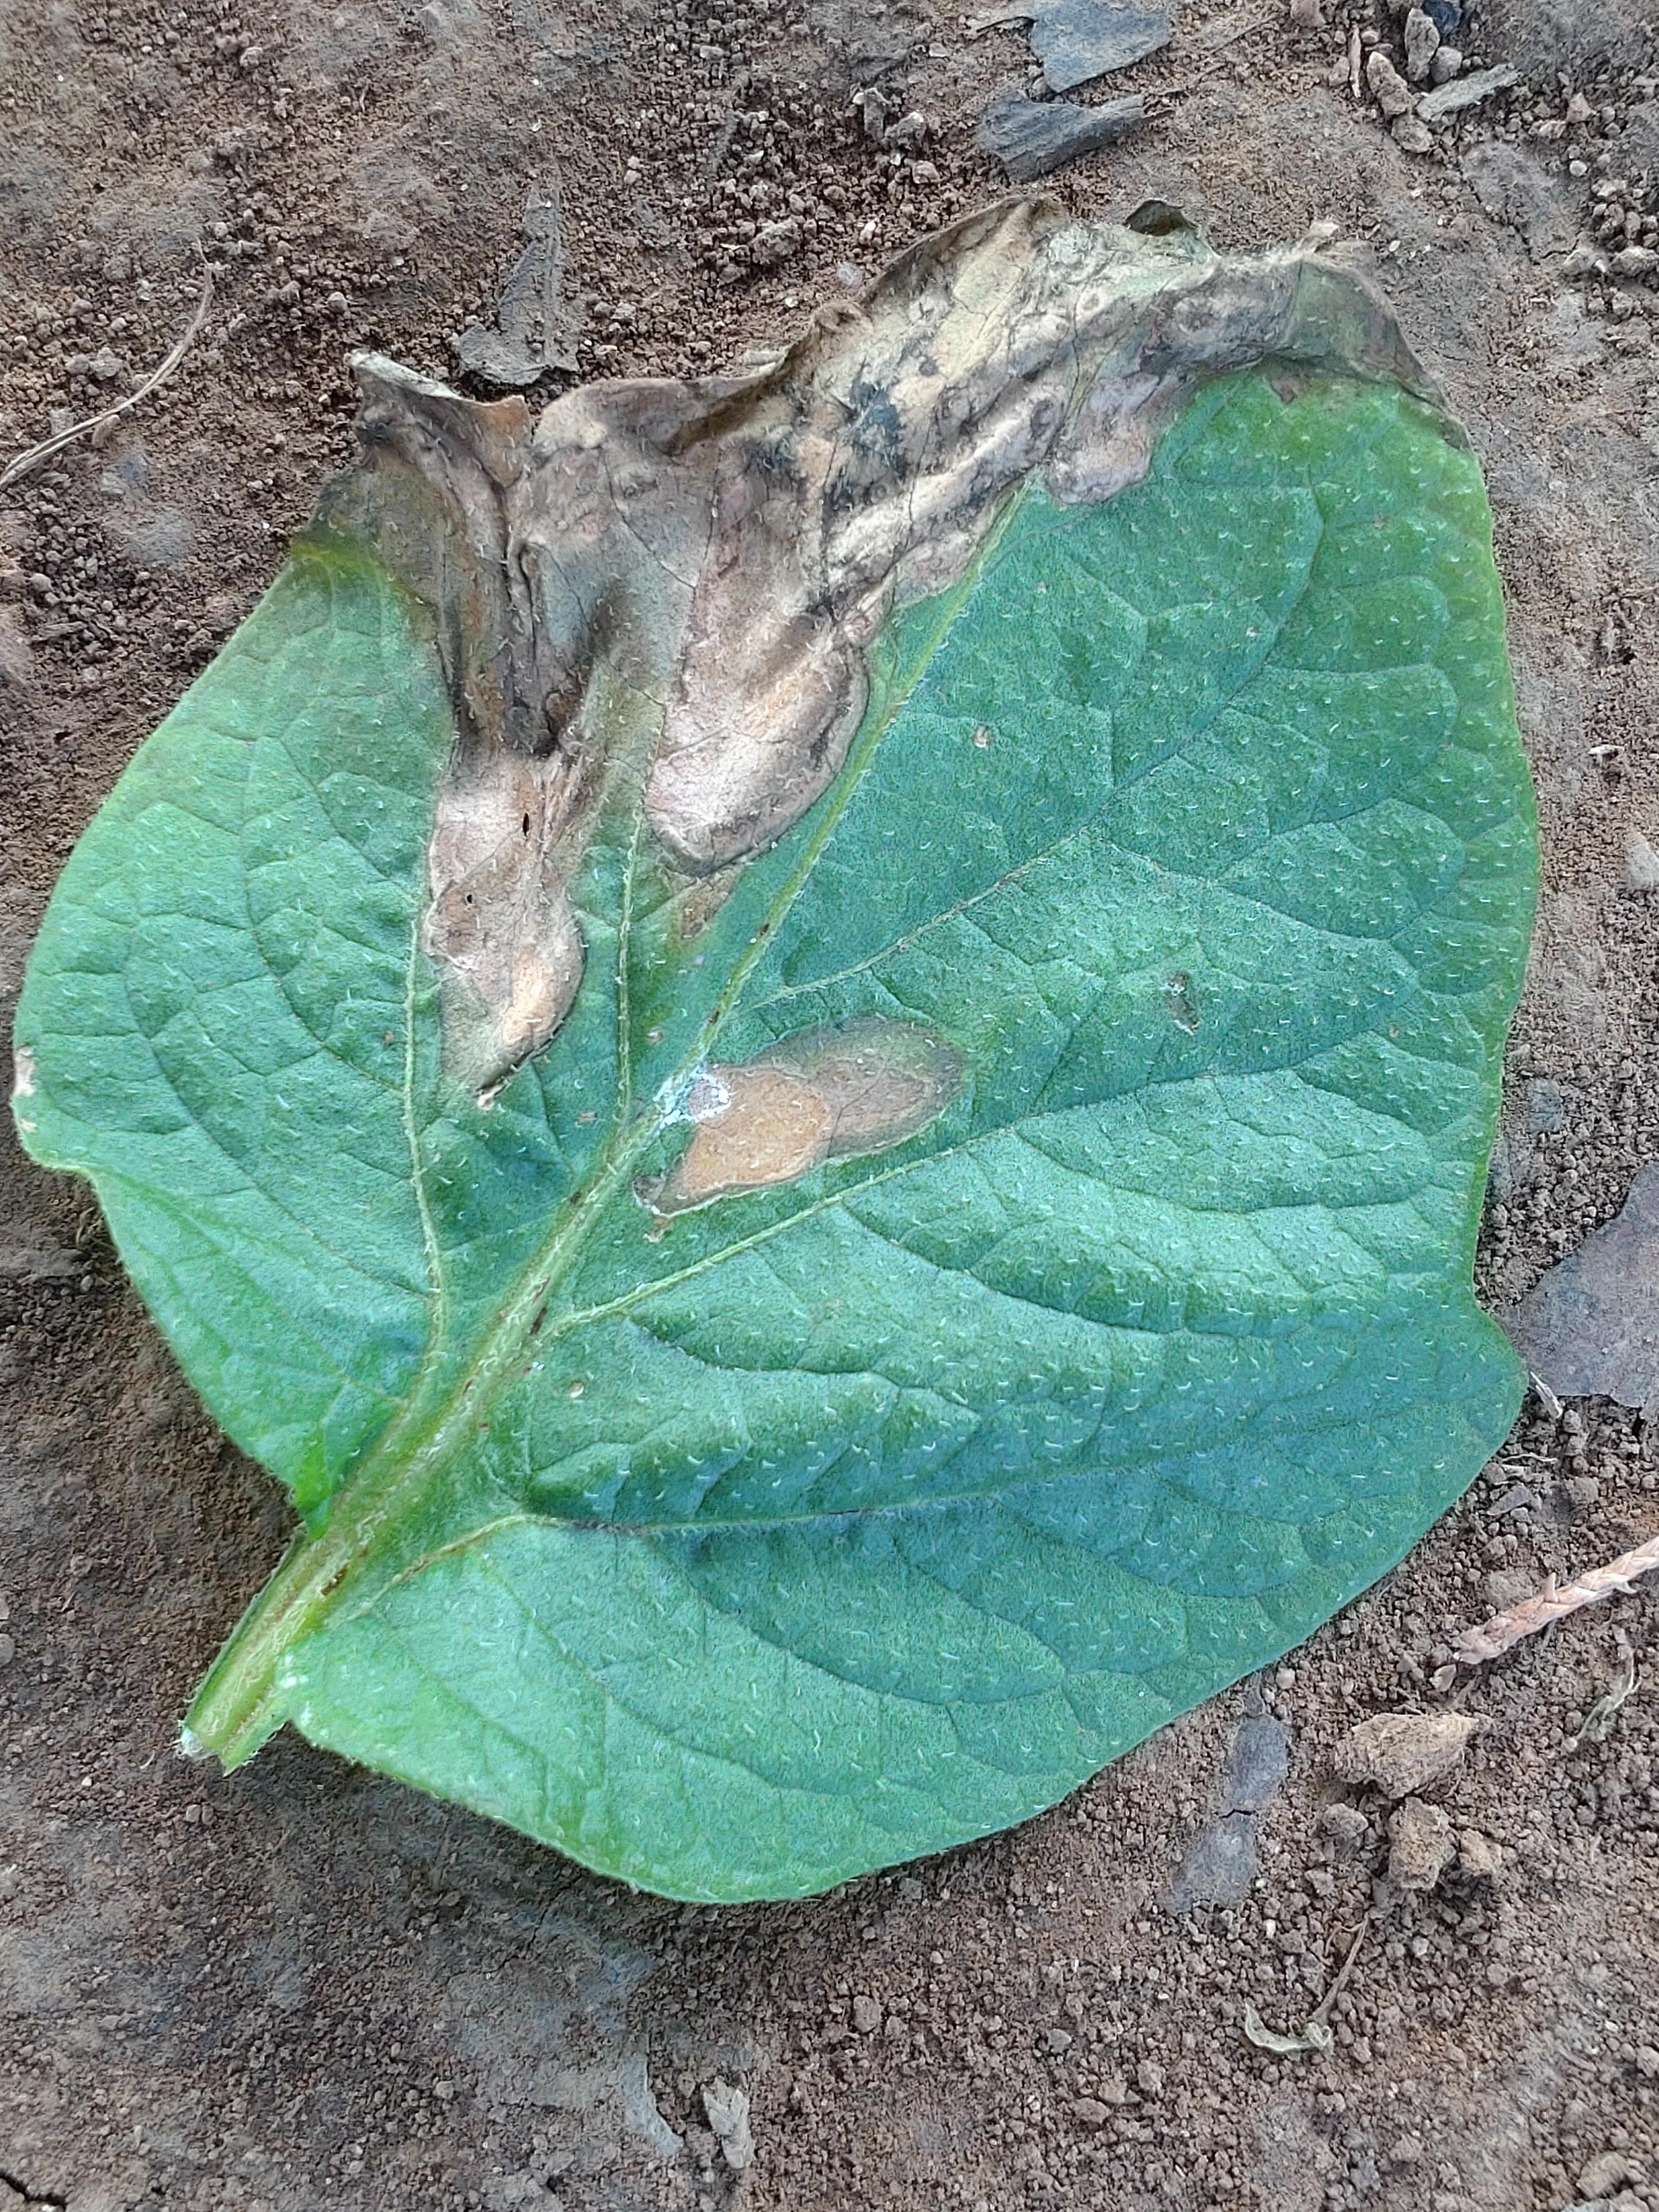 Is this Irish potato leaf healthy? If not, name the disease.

early blight
